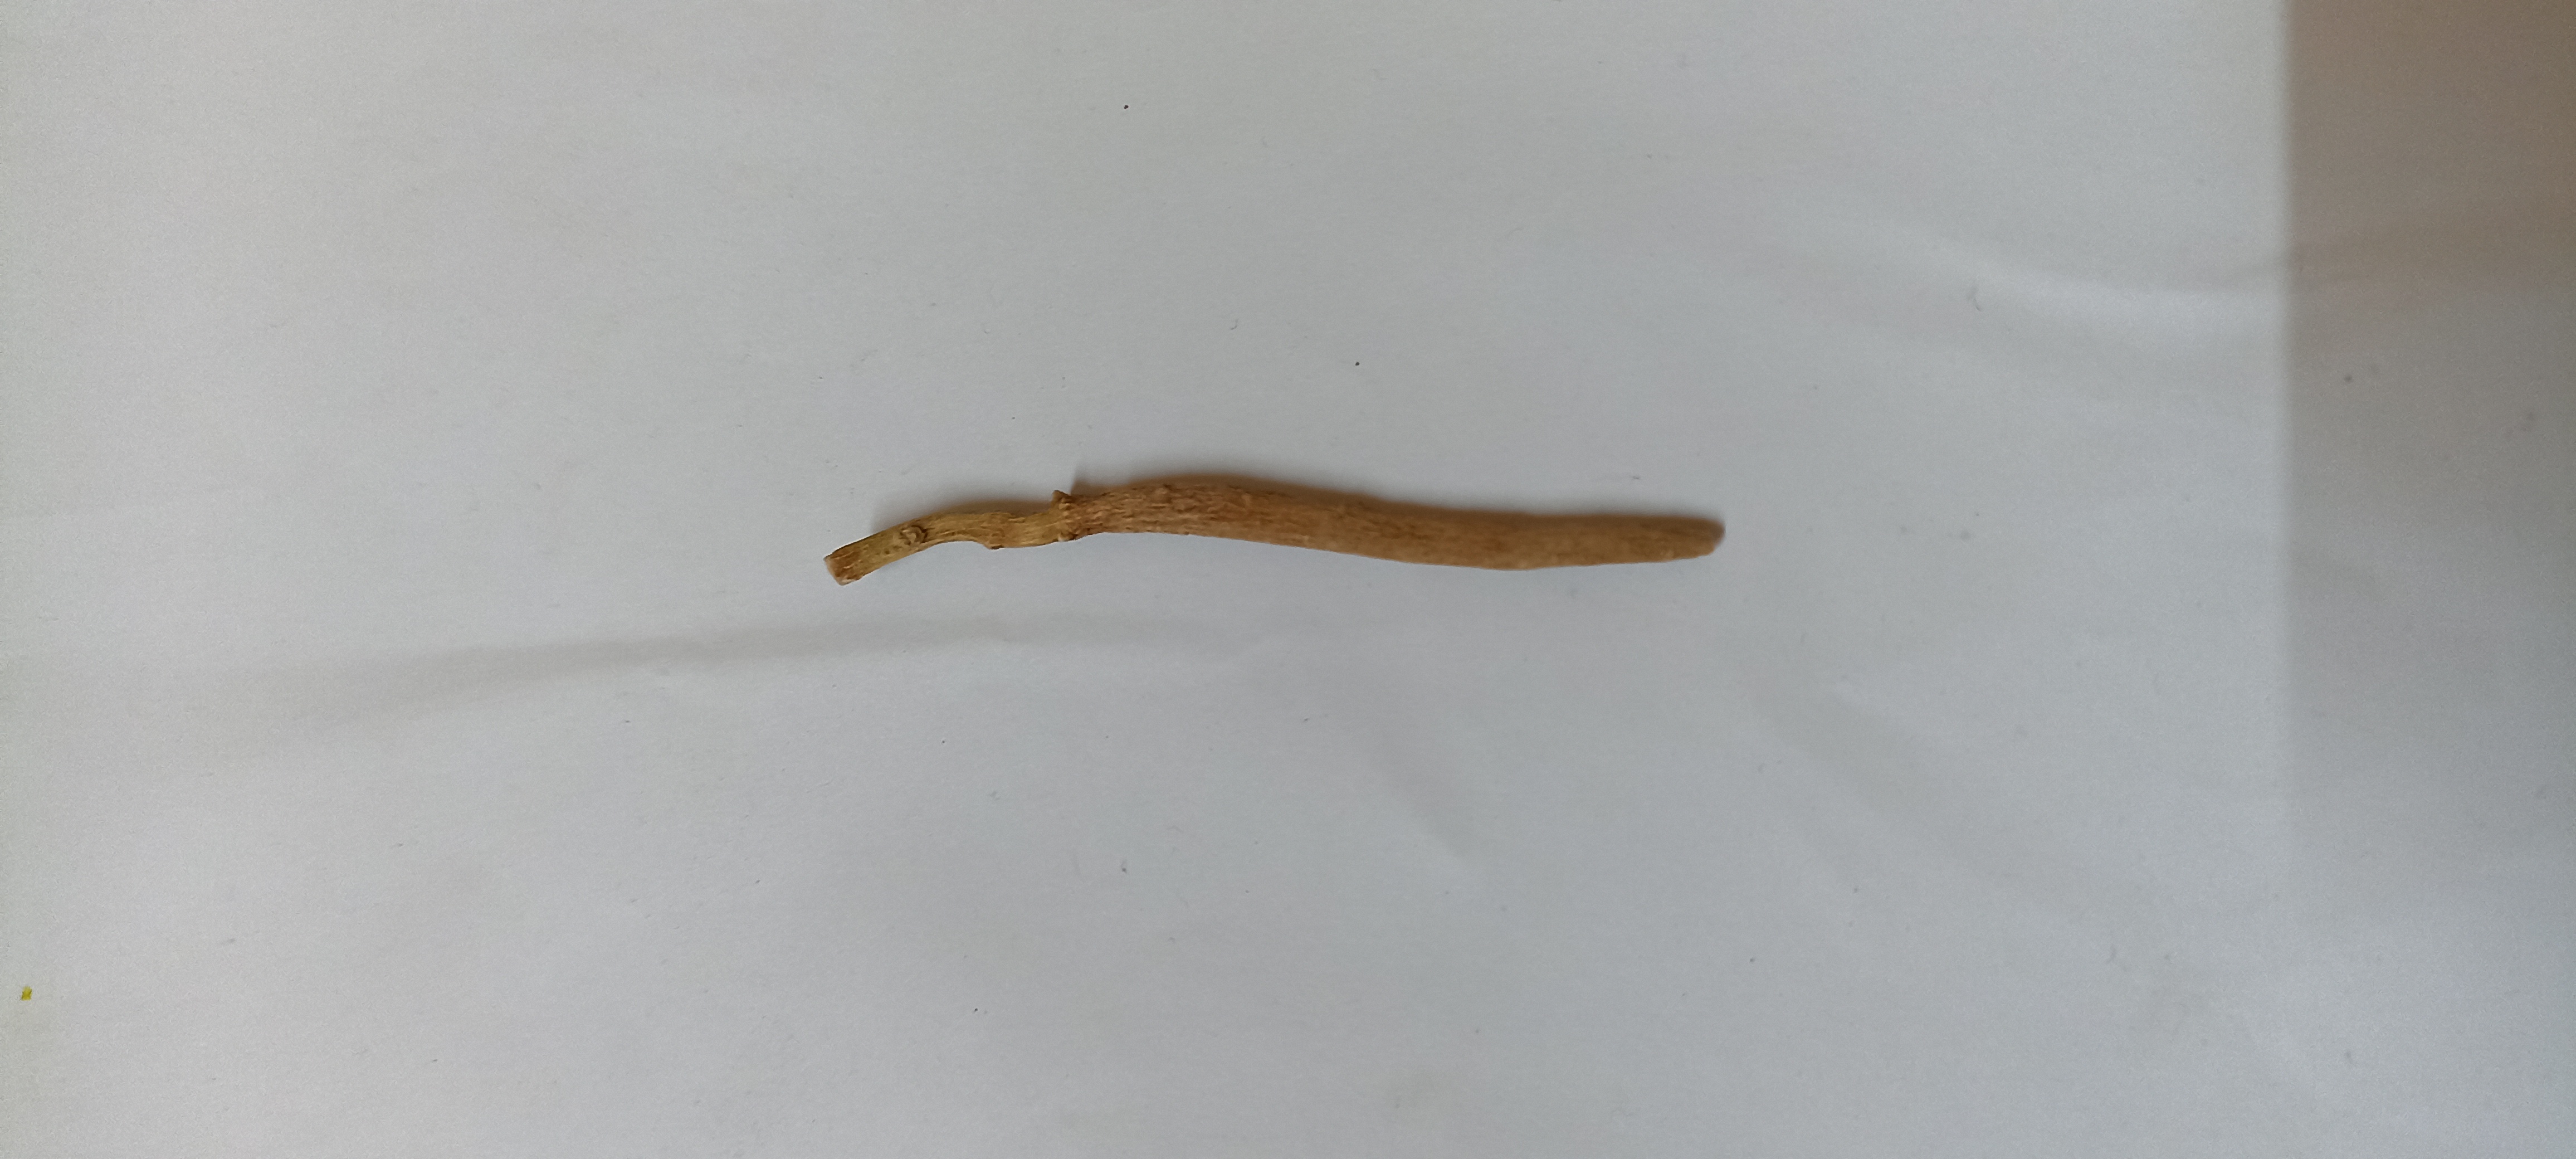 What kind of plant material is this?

ashwagandha
